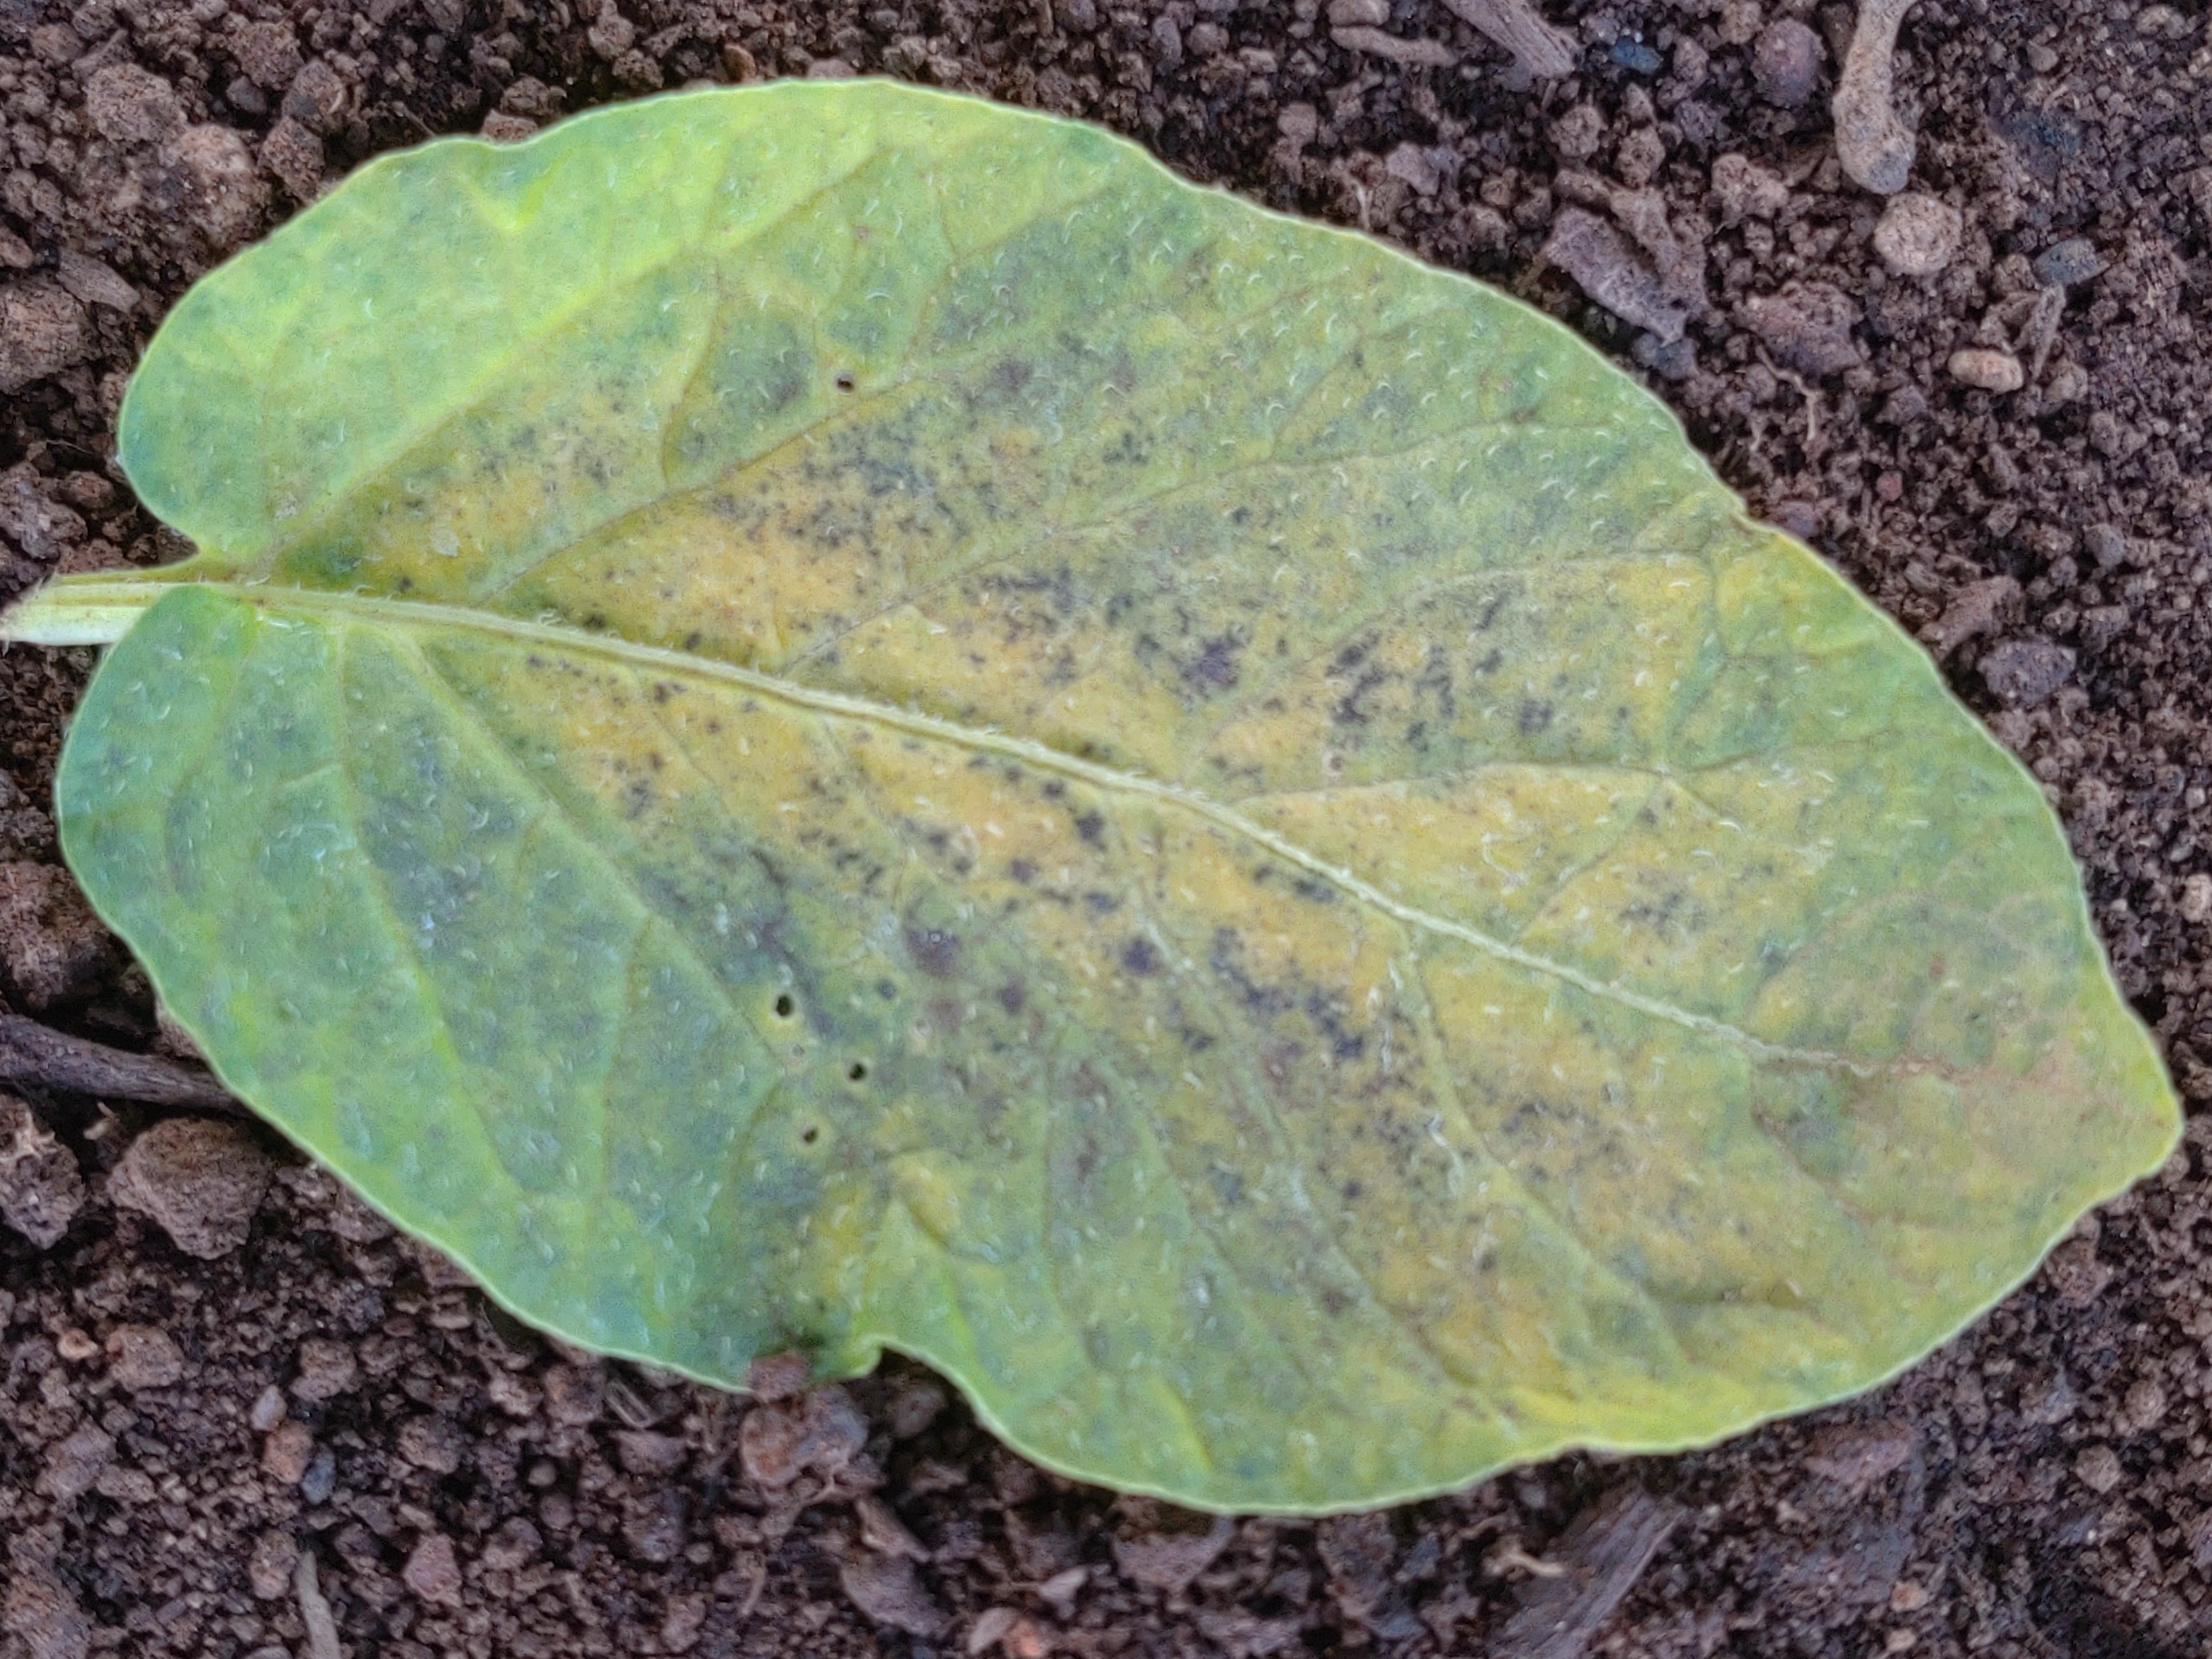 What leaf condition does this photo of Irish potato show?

late blight
